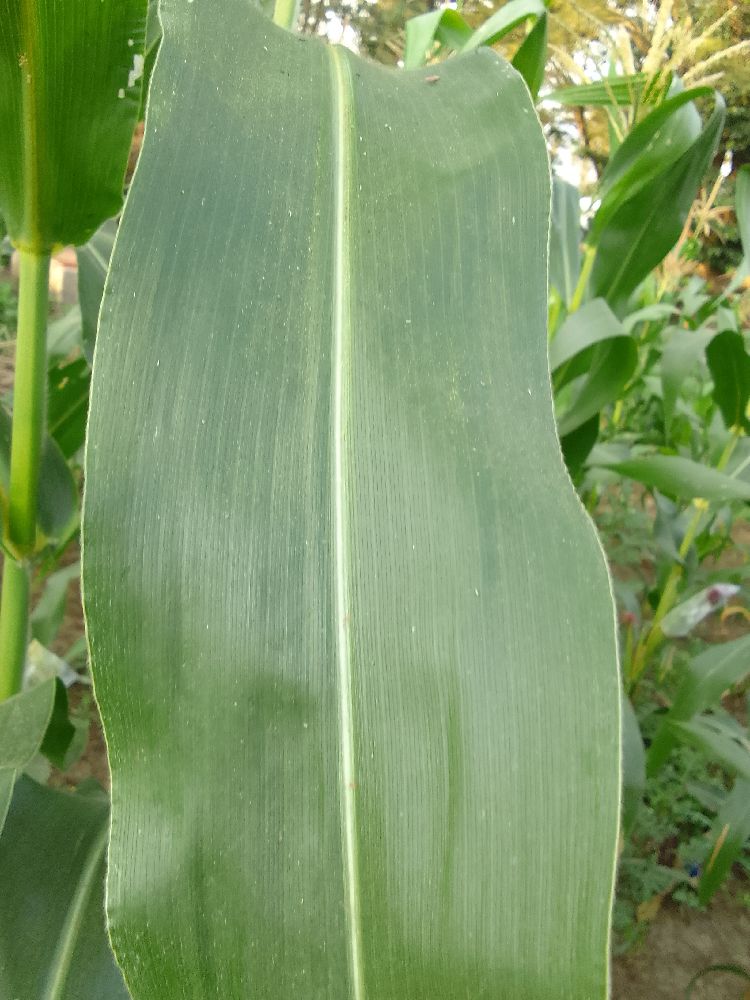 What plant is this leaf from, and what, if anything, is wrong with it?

maize, healthy
